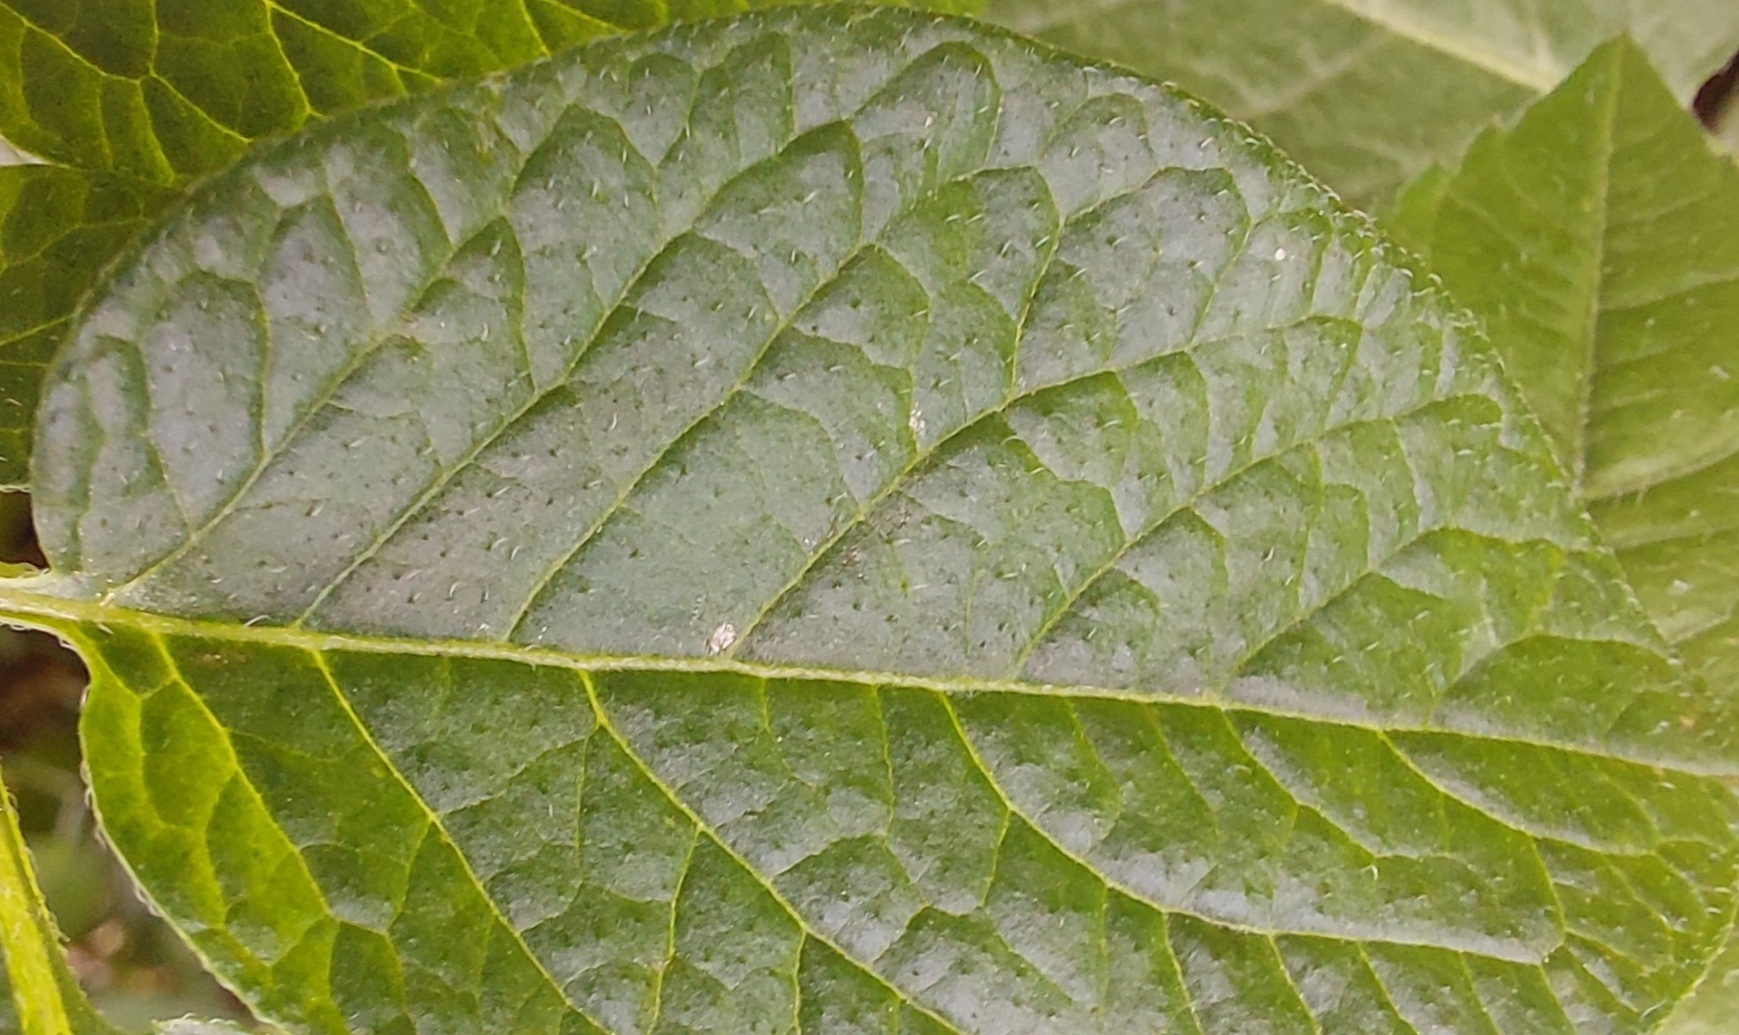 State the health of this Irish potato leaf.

healthy
